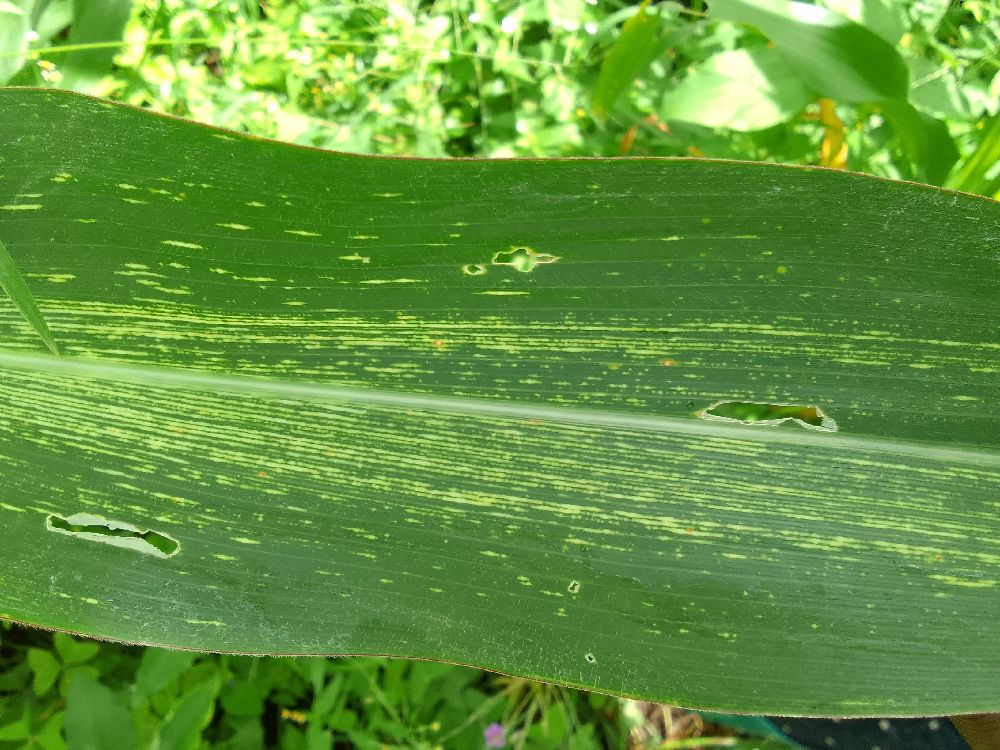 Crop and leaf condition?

maize, maize streak virus
